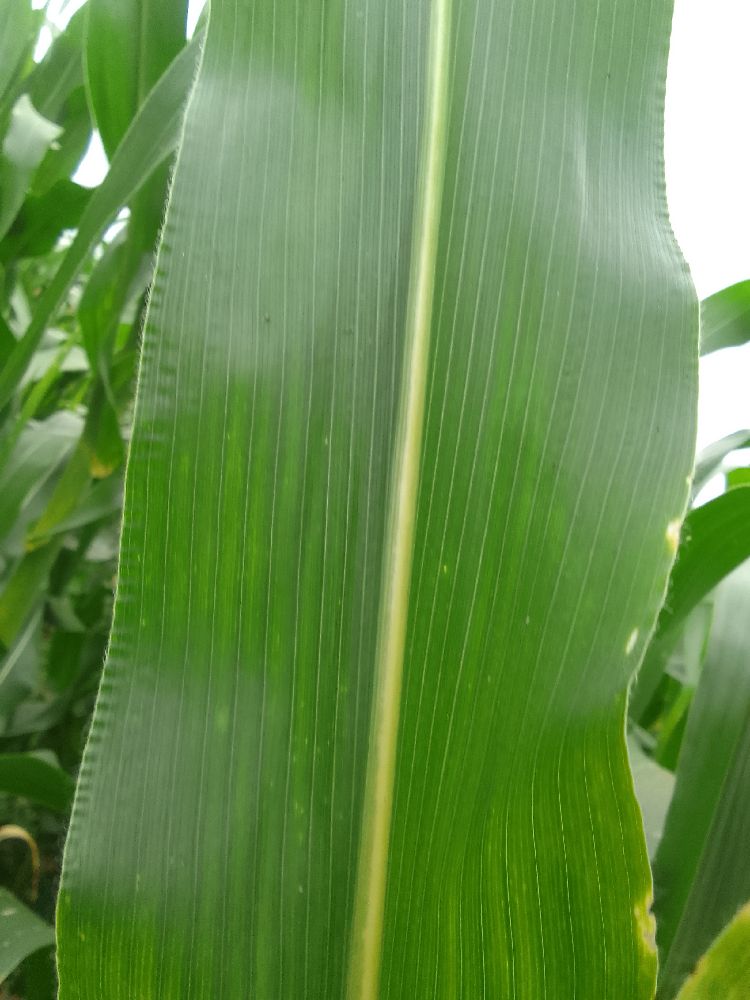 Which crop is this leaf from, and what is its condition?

maize, healthy
